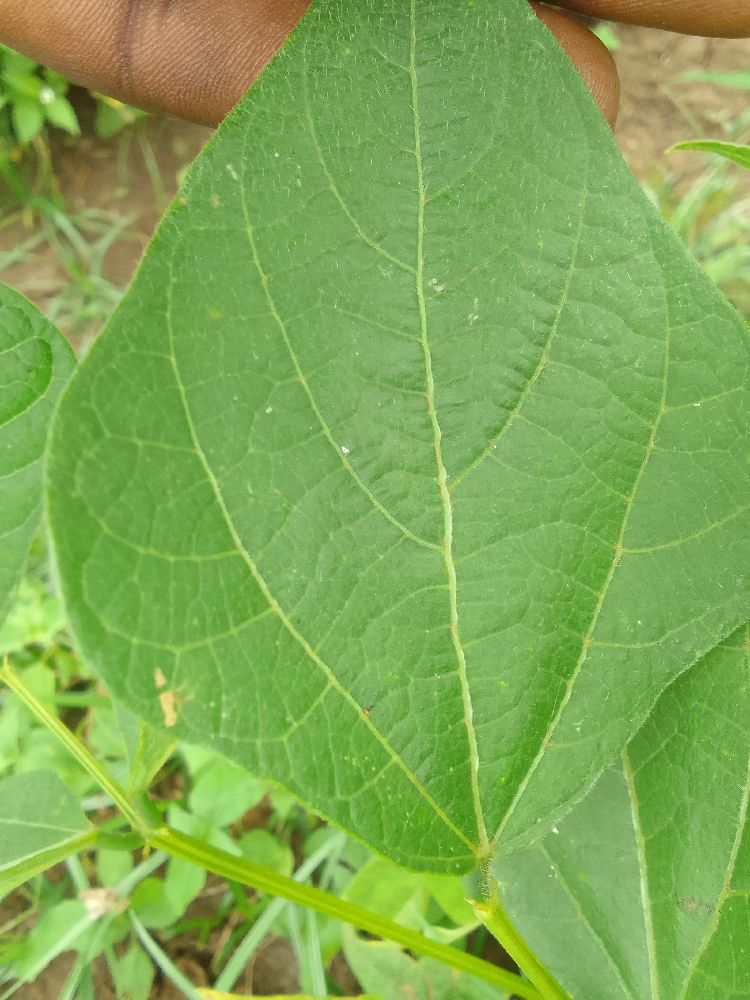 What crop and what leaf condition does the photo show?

common bean, healthy
